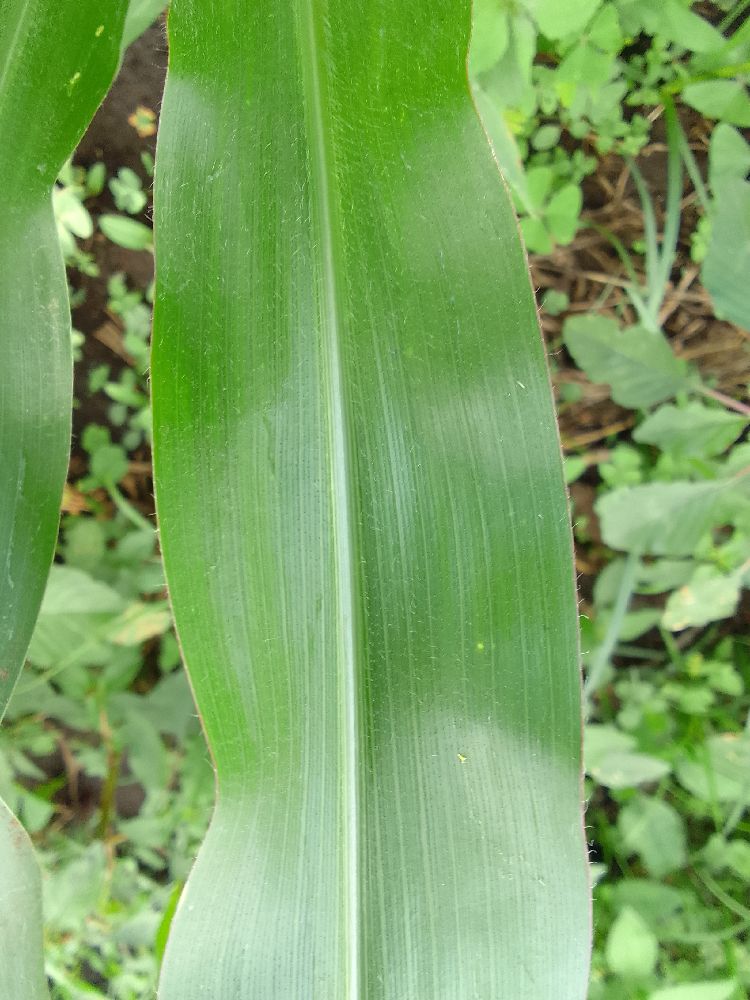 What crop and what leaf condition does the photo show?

maize, healthy
